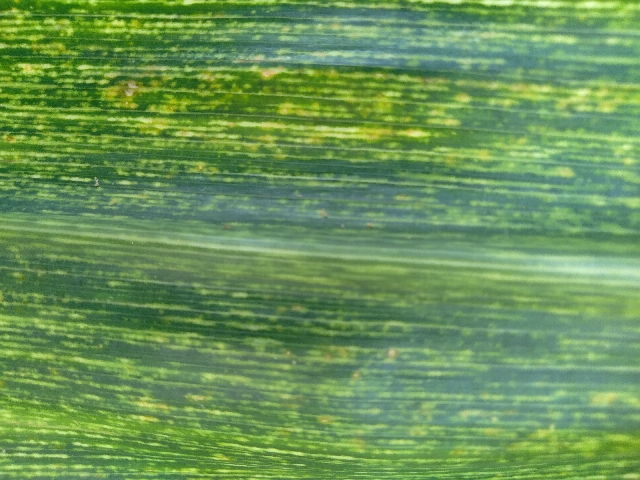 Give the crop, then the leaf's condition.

maize, maize streak virus
